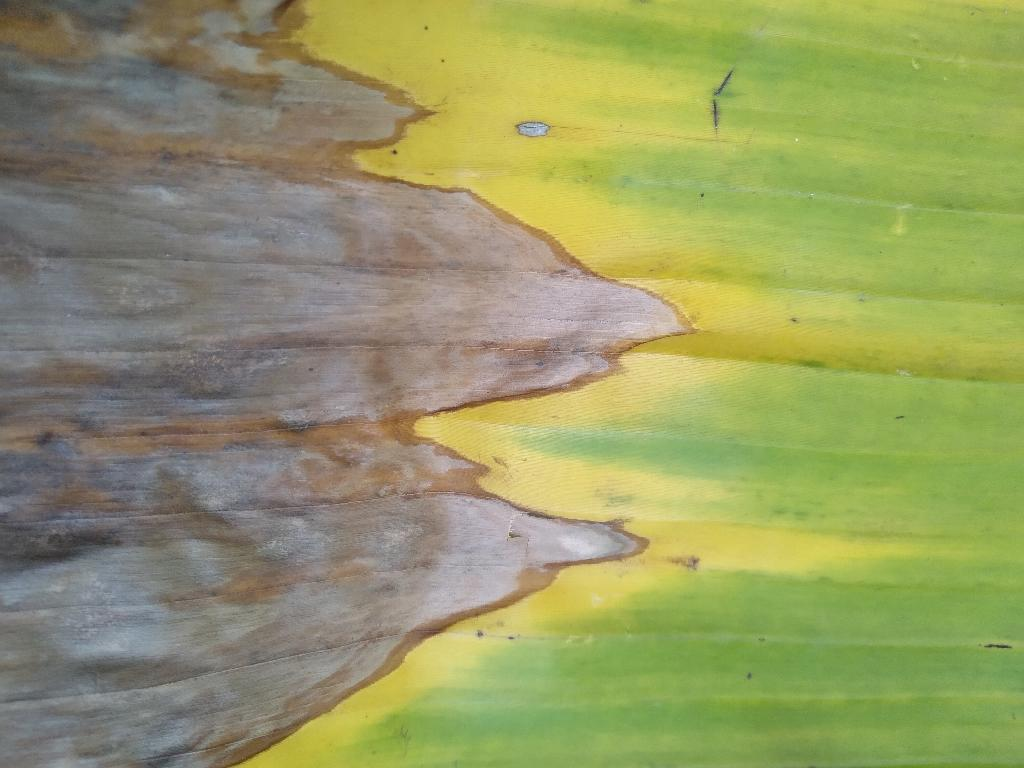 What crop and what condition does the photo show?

banana, fusarium wilt race 1
